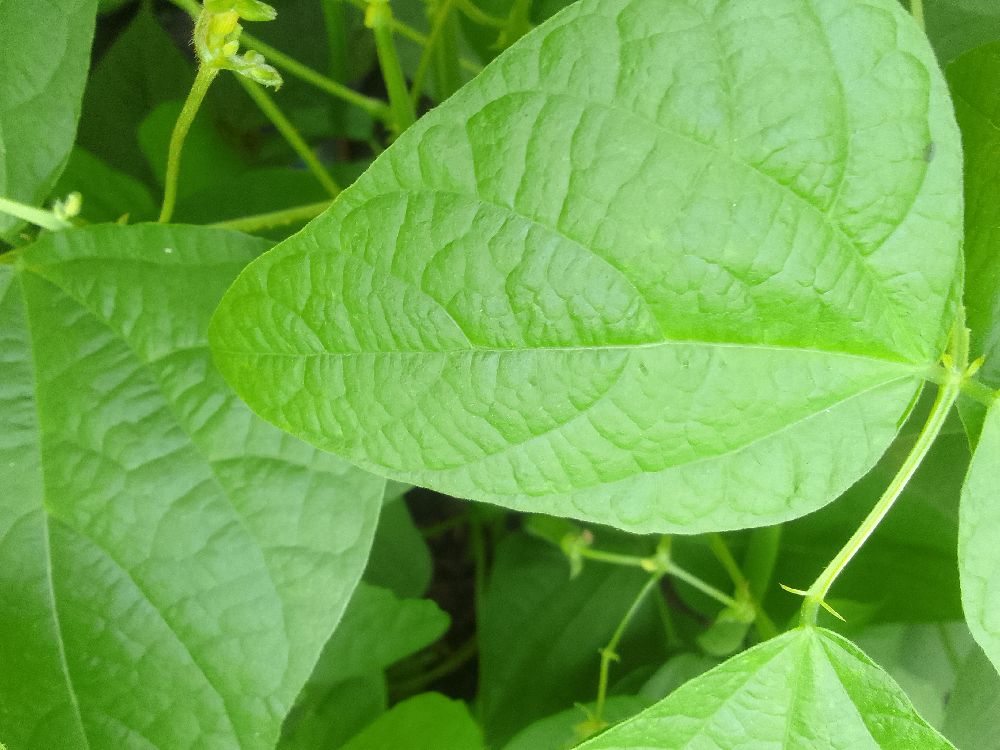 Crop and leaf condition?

common bean, healthy
